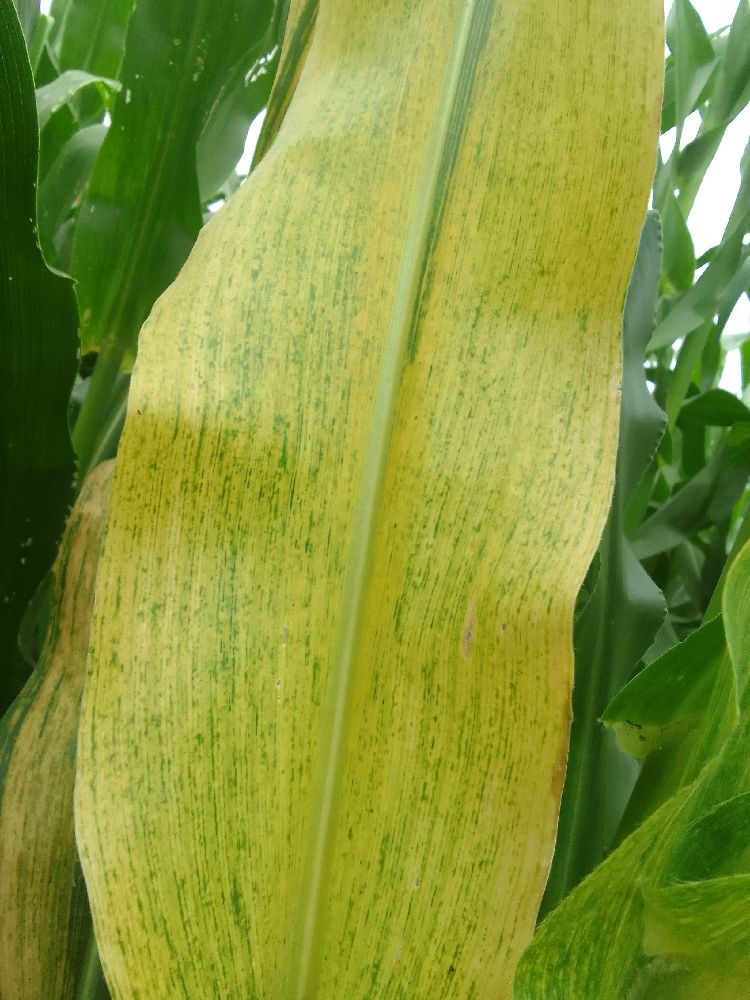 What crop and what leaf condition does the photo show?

maize, maize lethal necrosis
